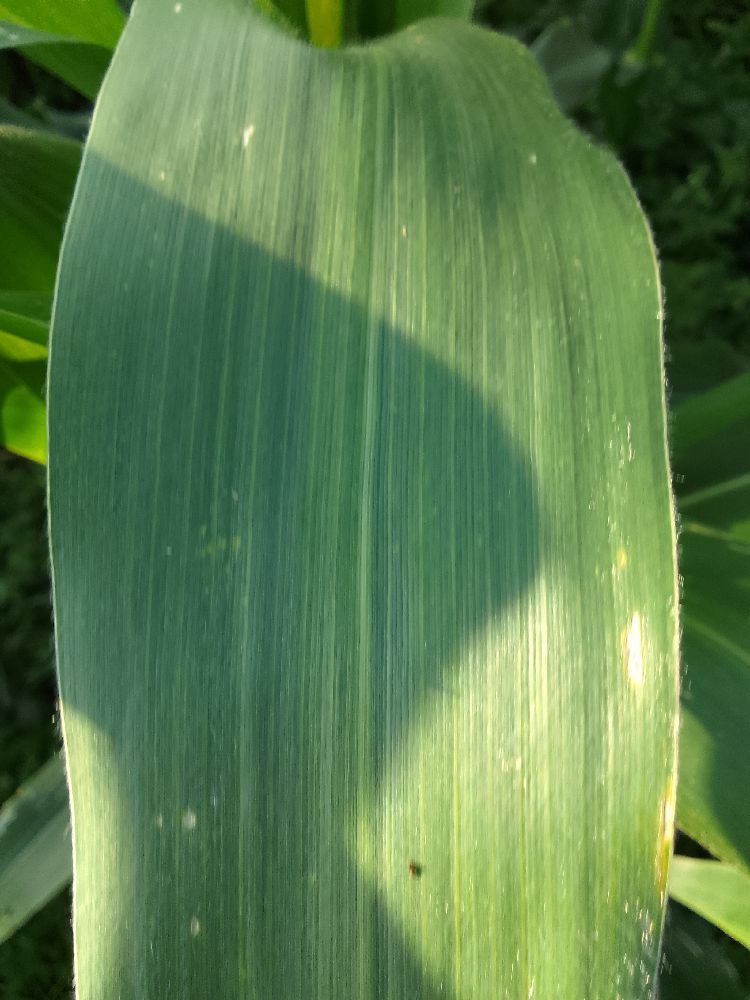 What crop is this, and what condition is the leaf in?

maize, healthy
